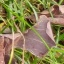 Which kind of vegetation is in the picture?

grass
